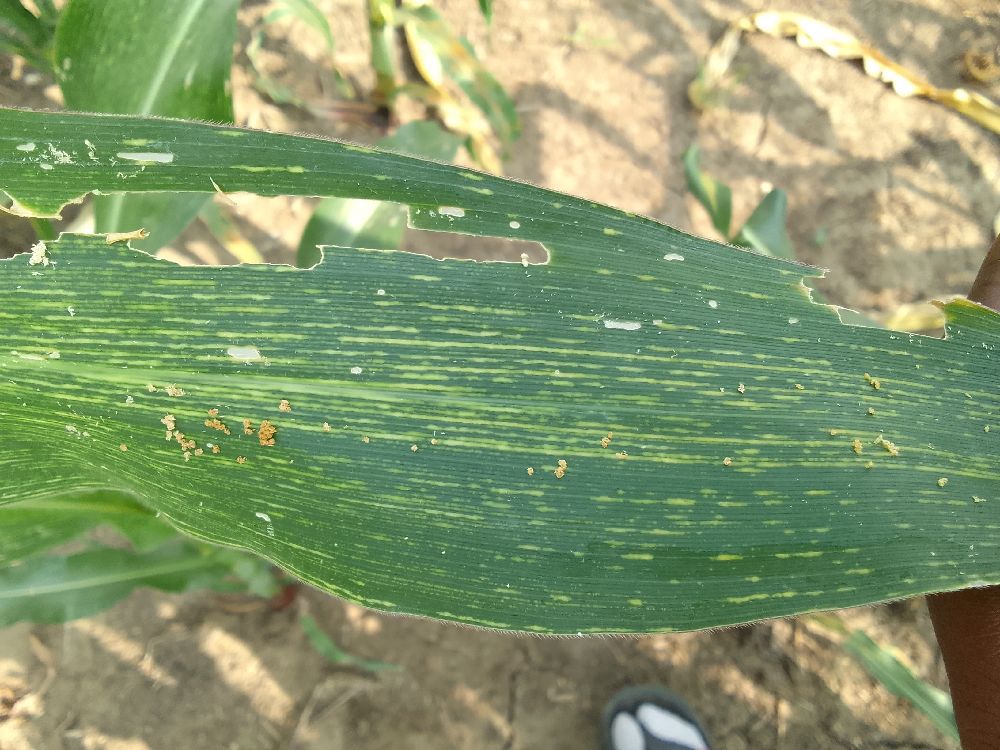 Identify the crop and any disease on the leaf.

maize, maize streak virus
